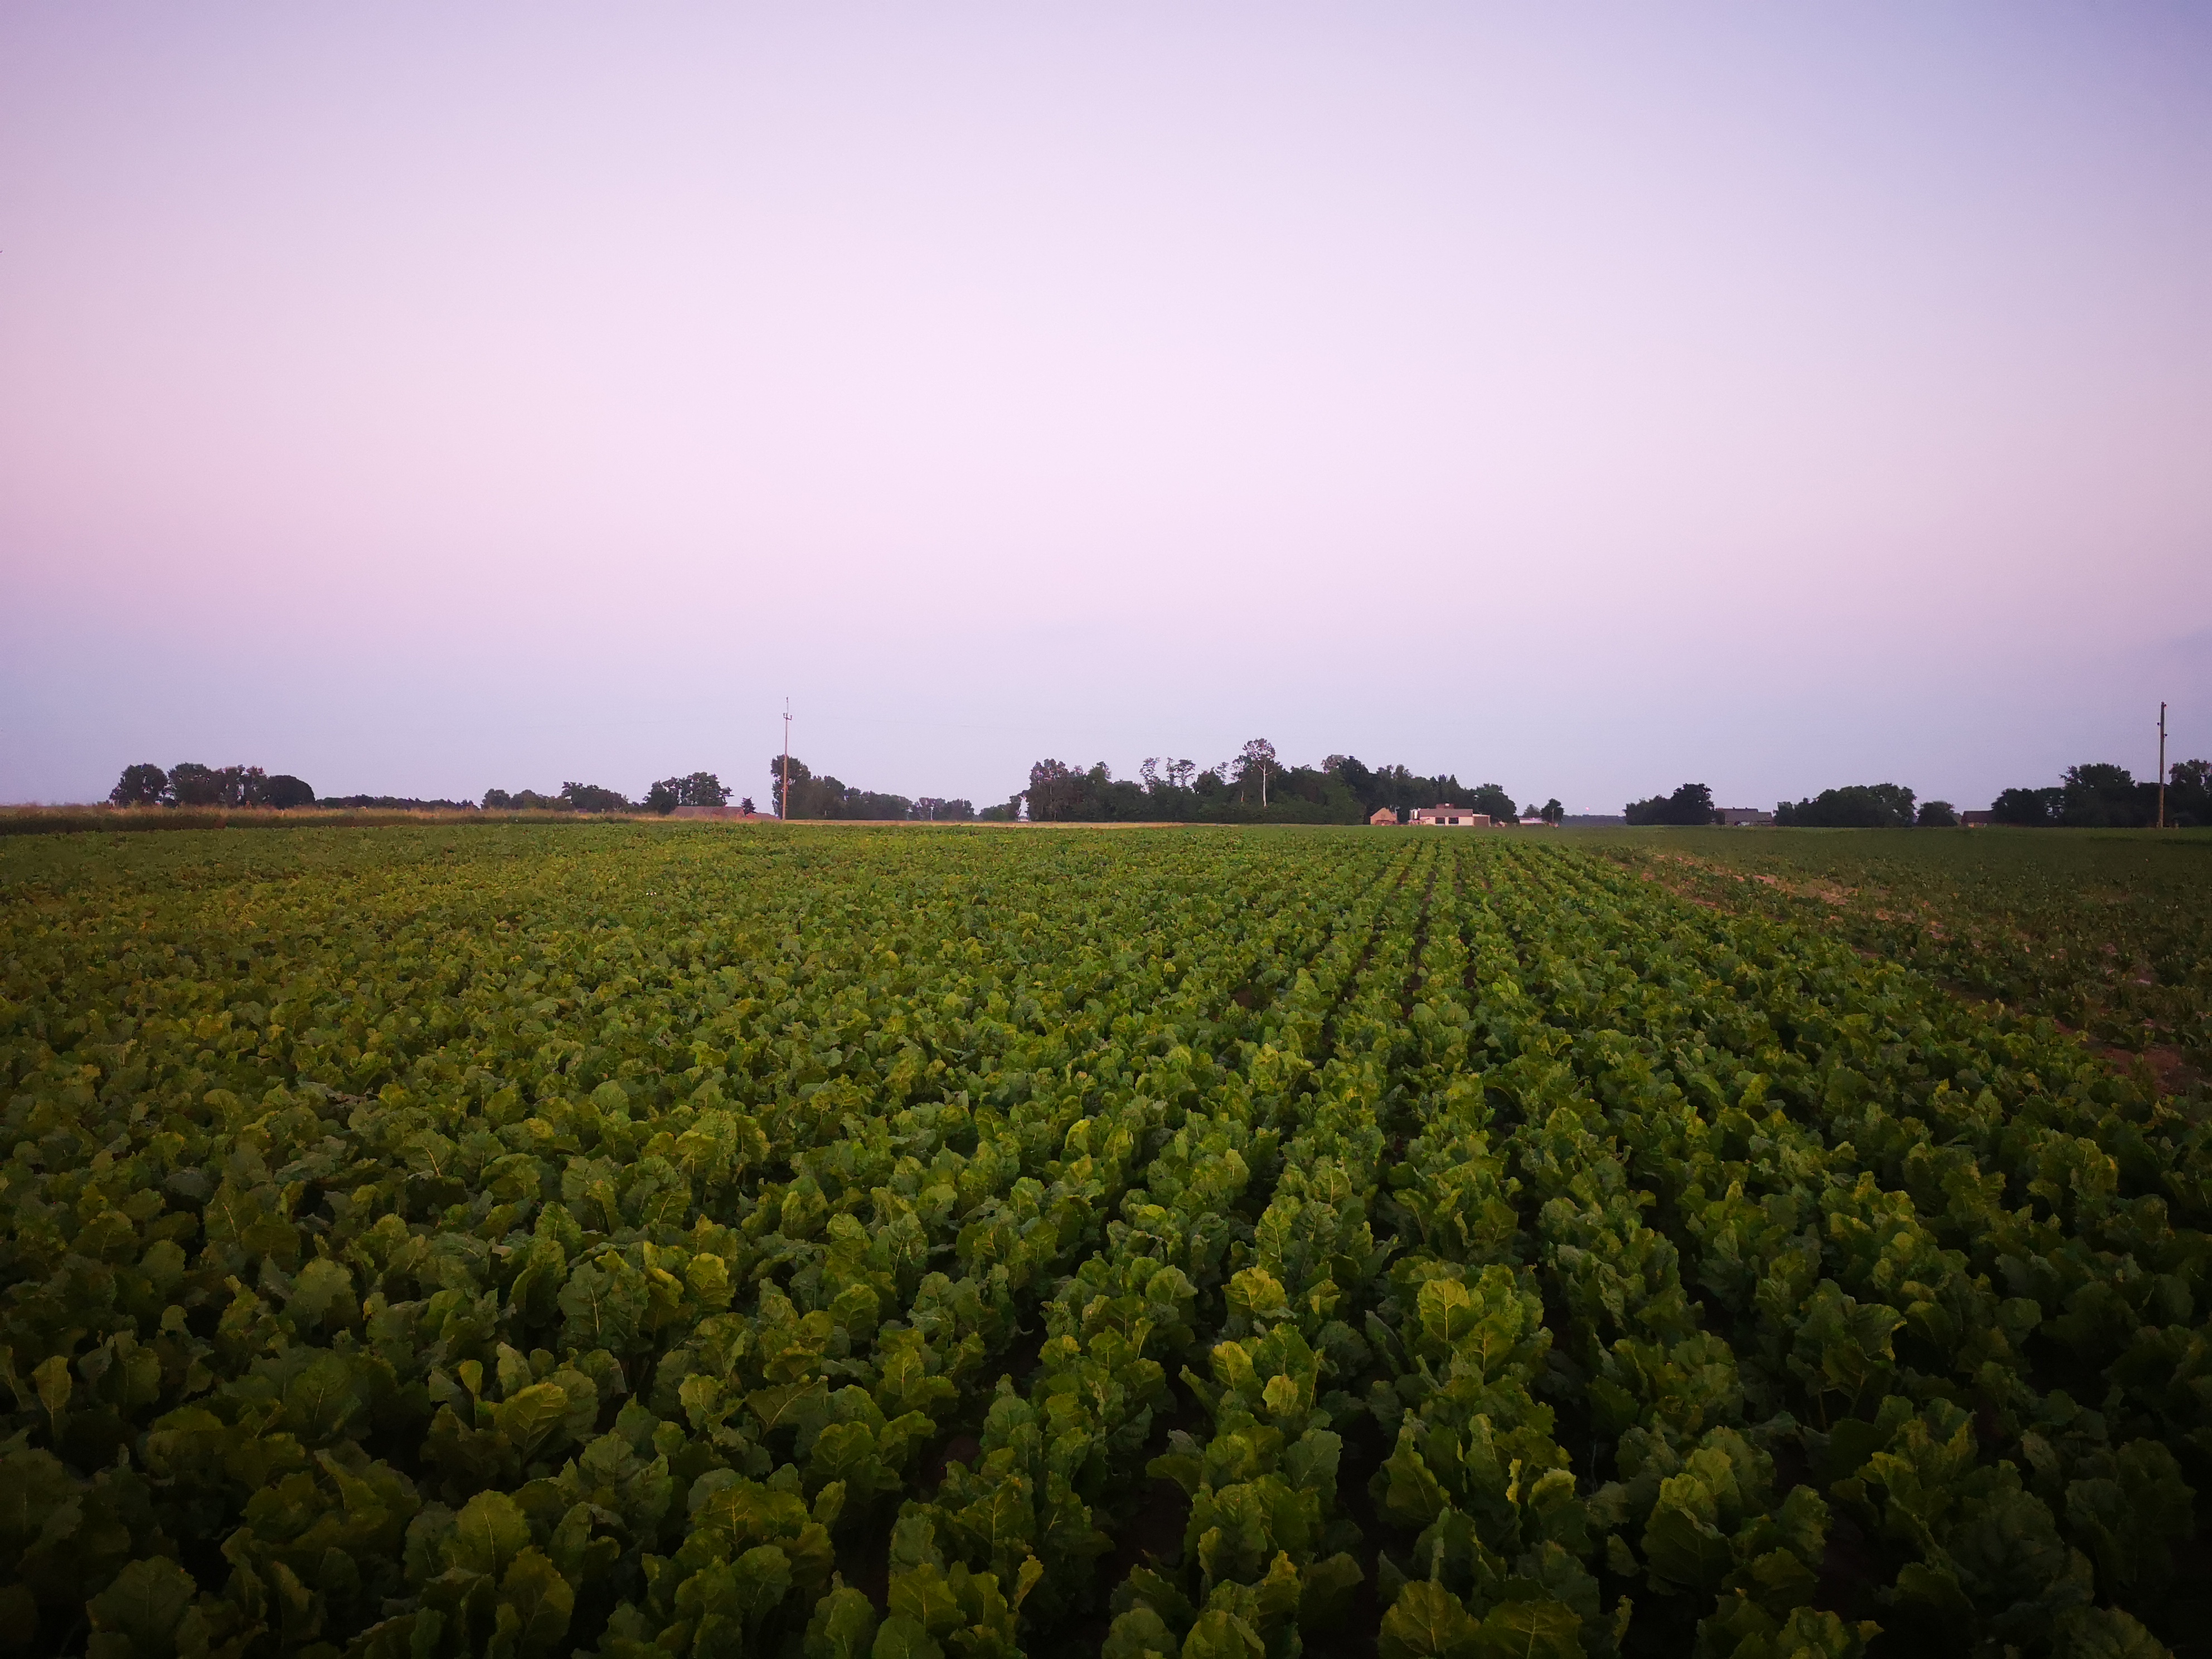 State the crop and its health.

beet, unaffected
